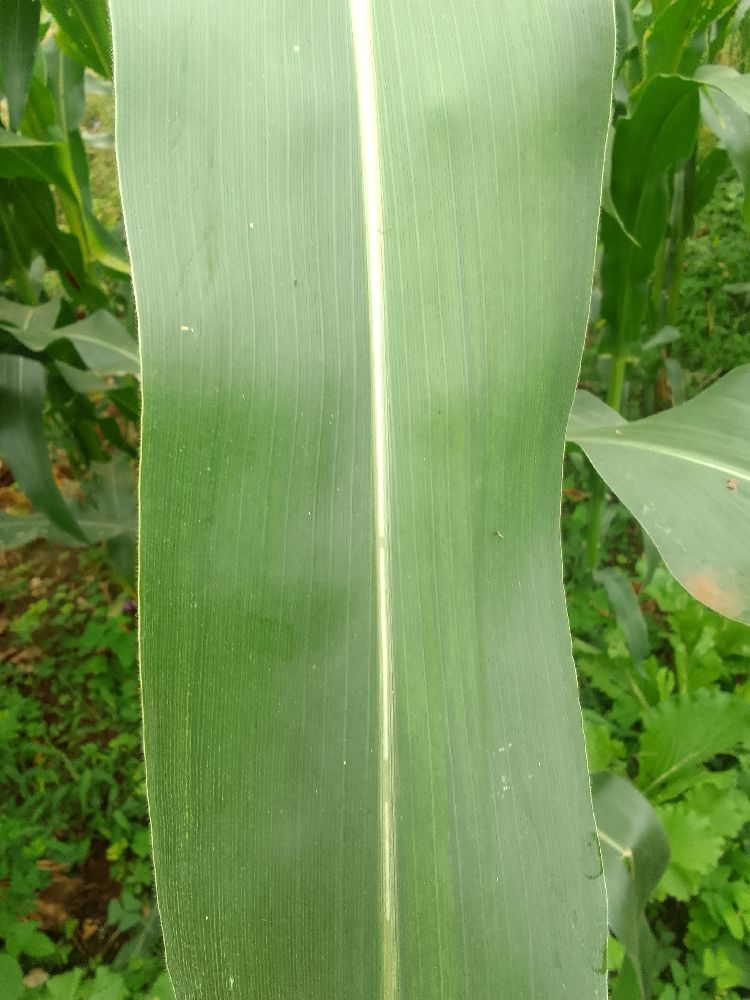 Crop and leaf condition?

maize, healthy
